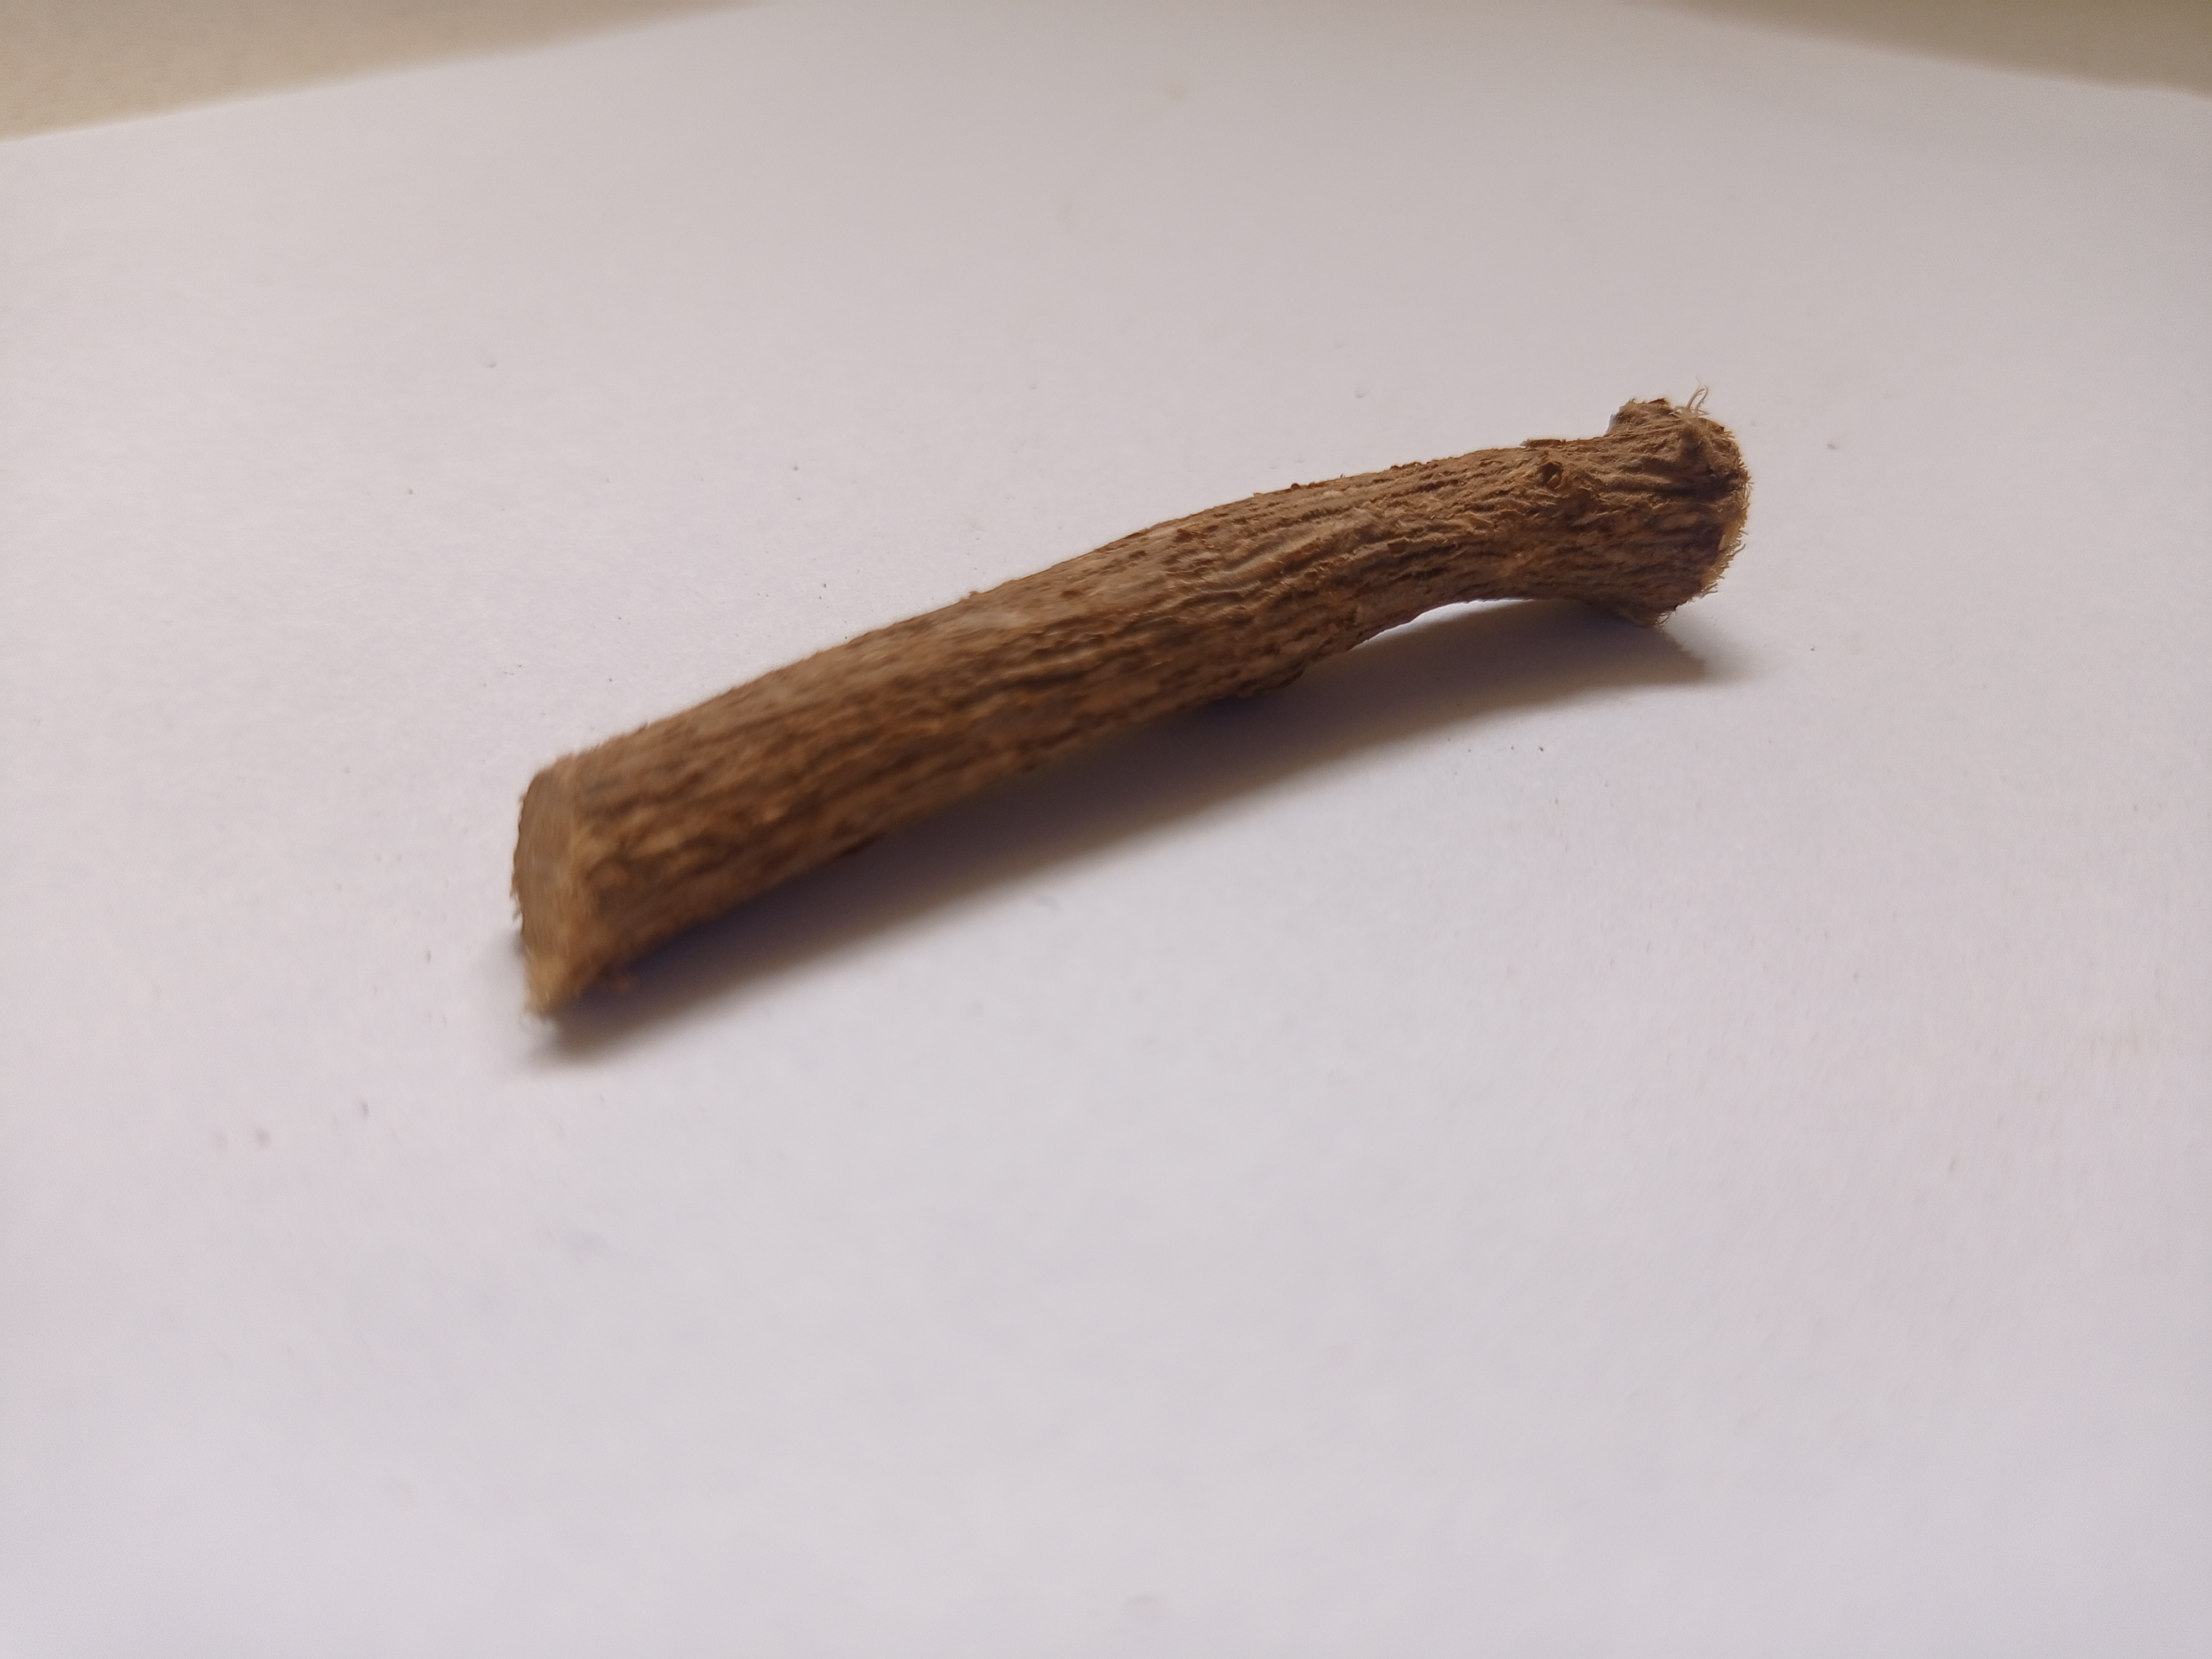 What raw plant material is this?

jesthamadh
